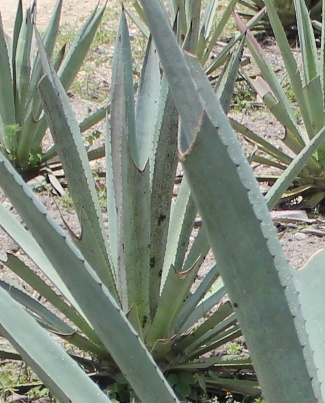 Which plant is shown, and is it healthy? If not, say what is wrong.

agave, spotted
